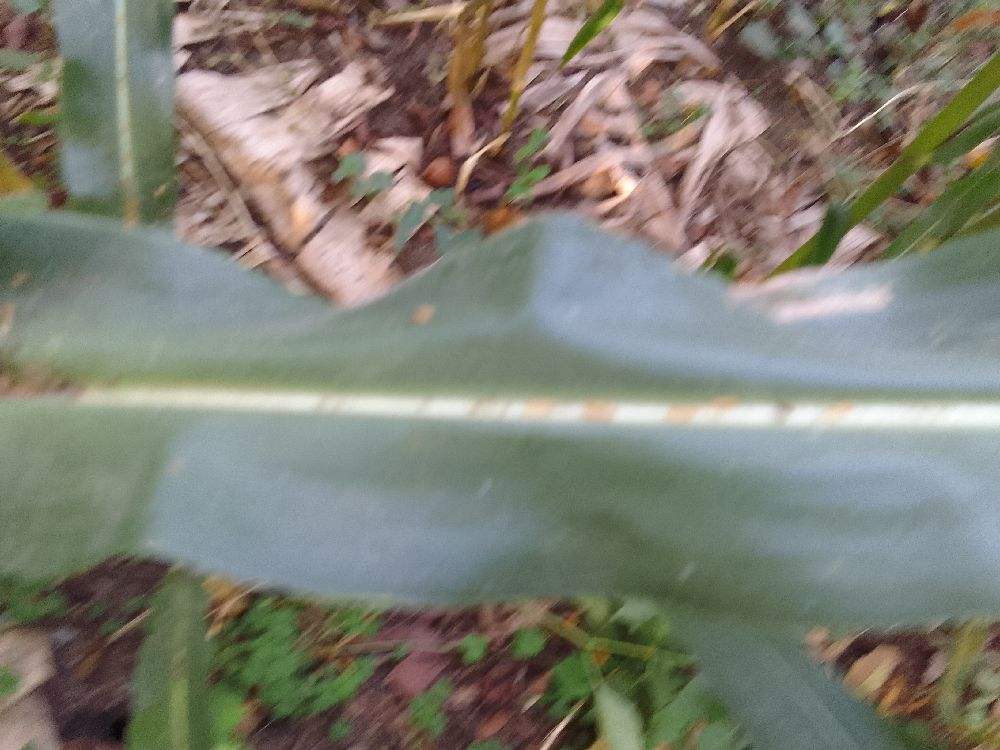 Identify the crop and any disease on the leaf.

maize, healthy
